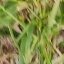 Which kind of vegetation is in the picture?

grass
